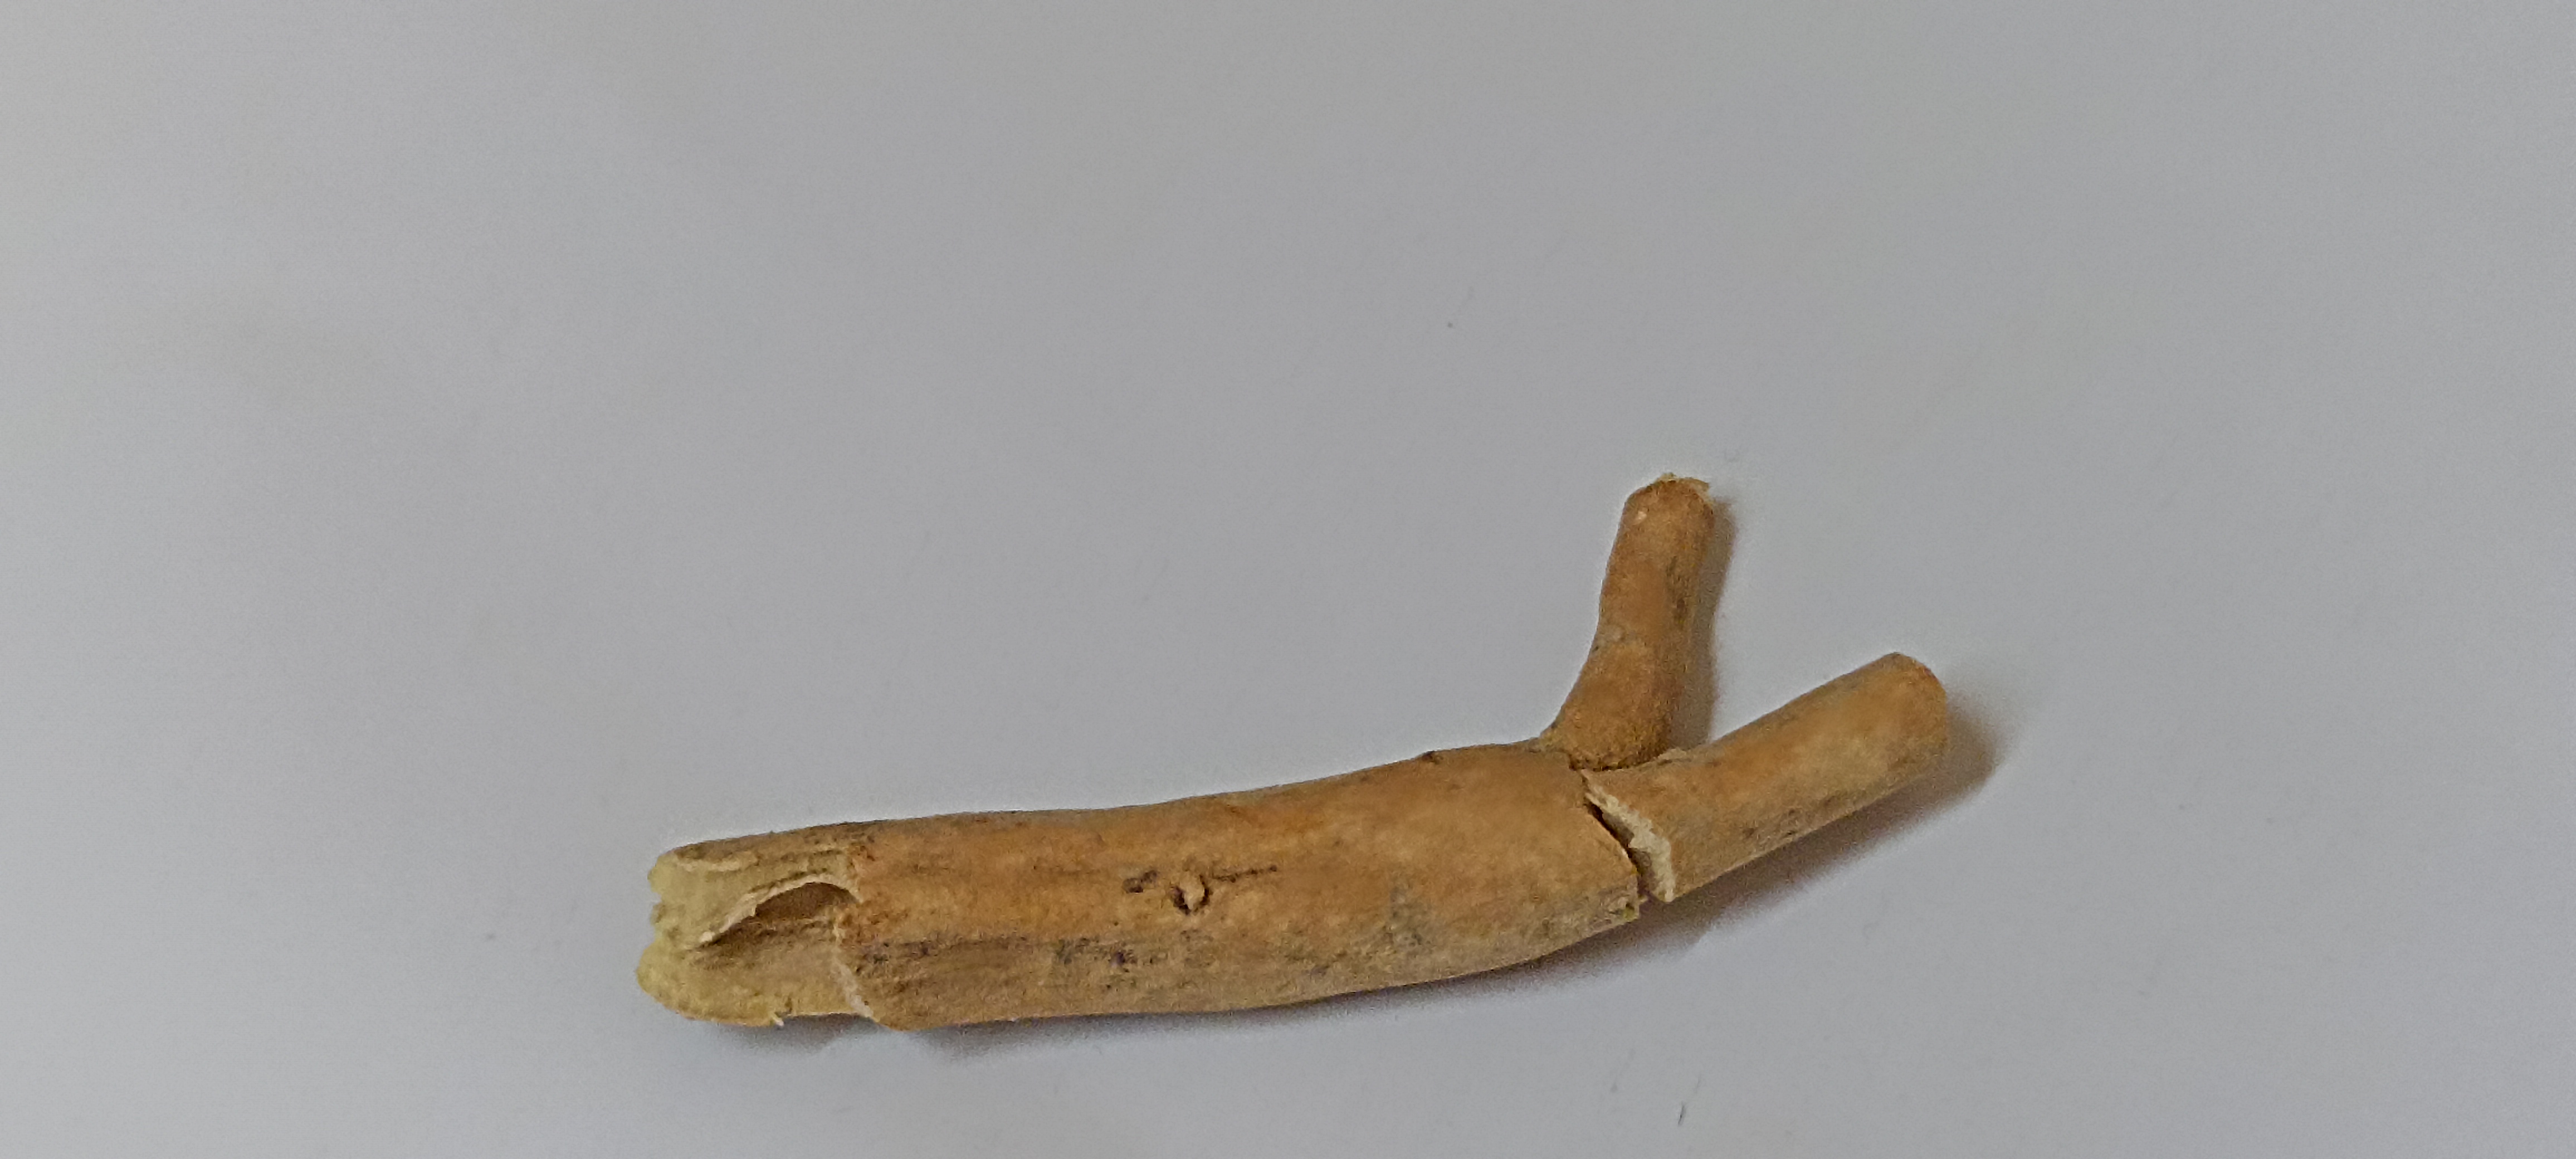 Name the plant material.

ashwagandha
